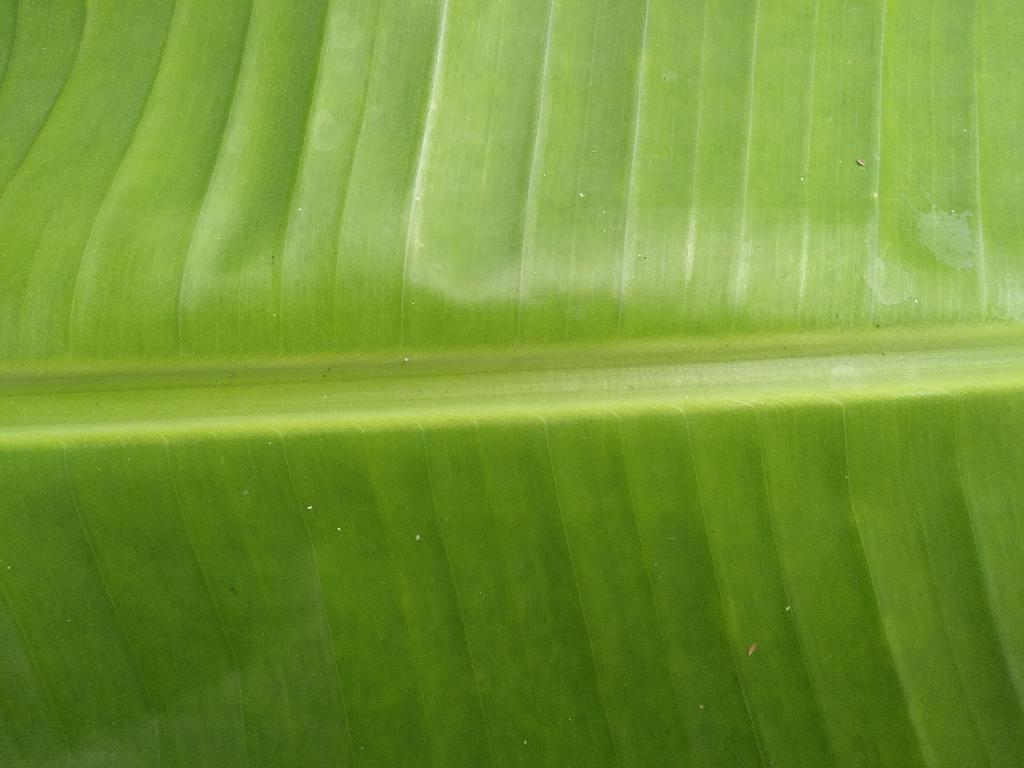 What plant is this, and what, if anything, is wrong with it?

banana, healthy
